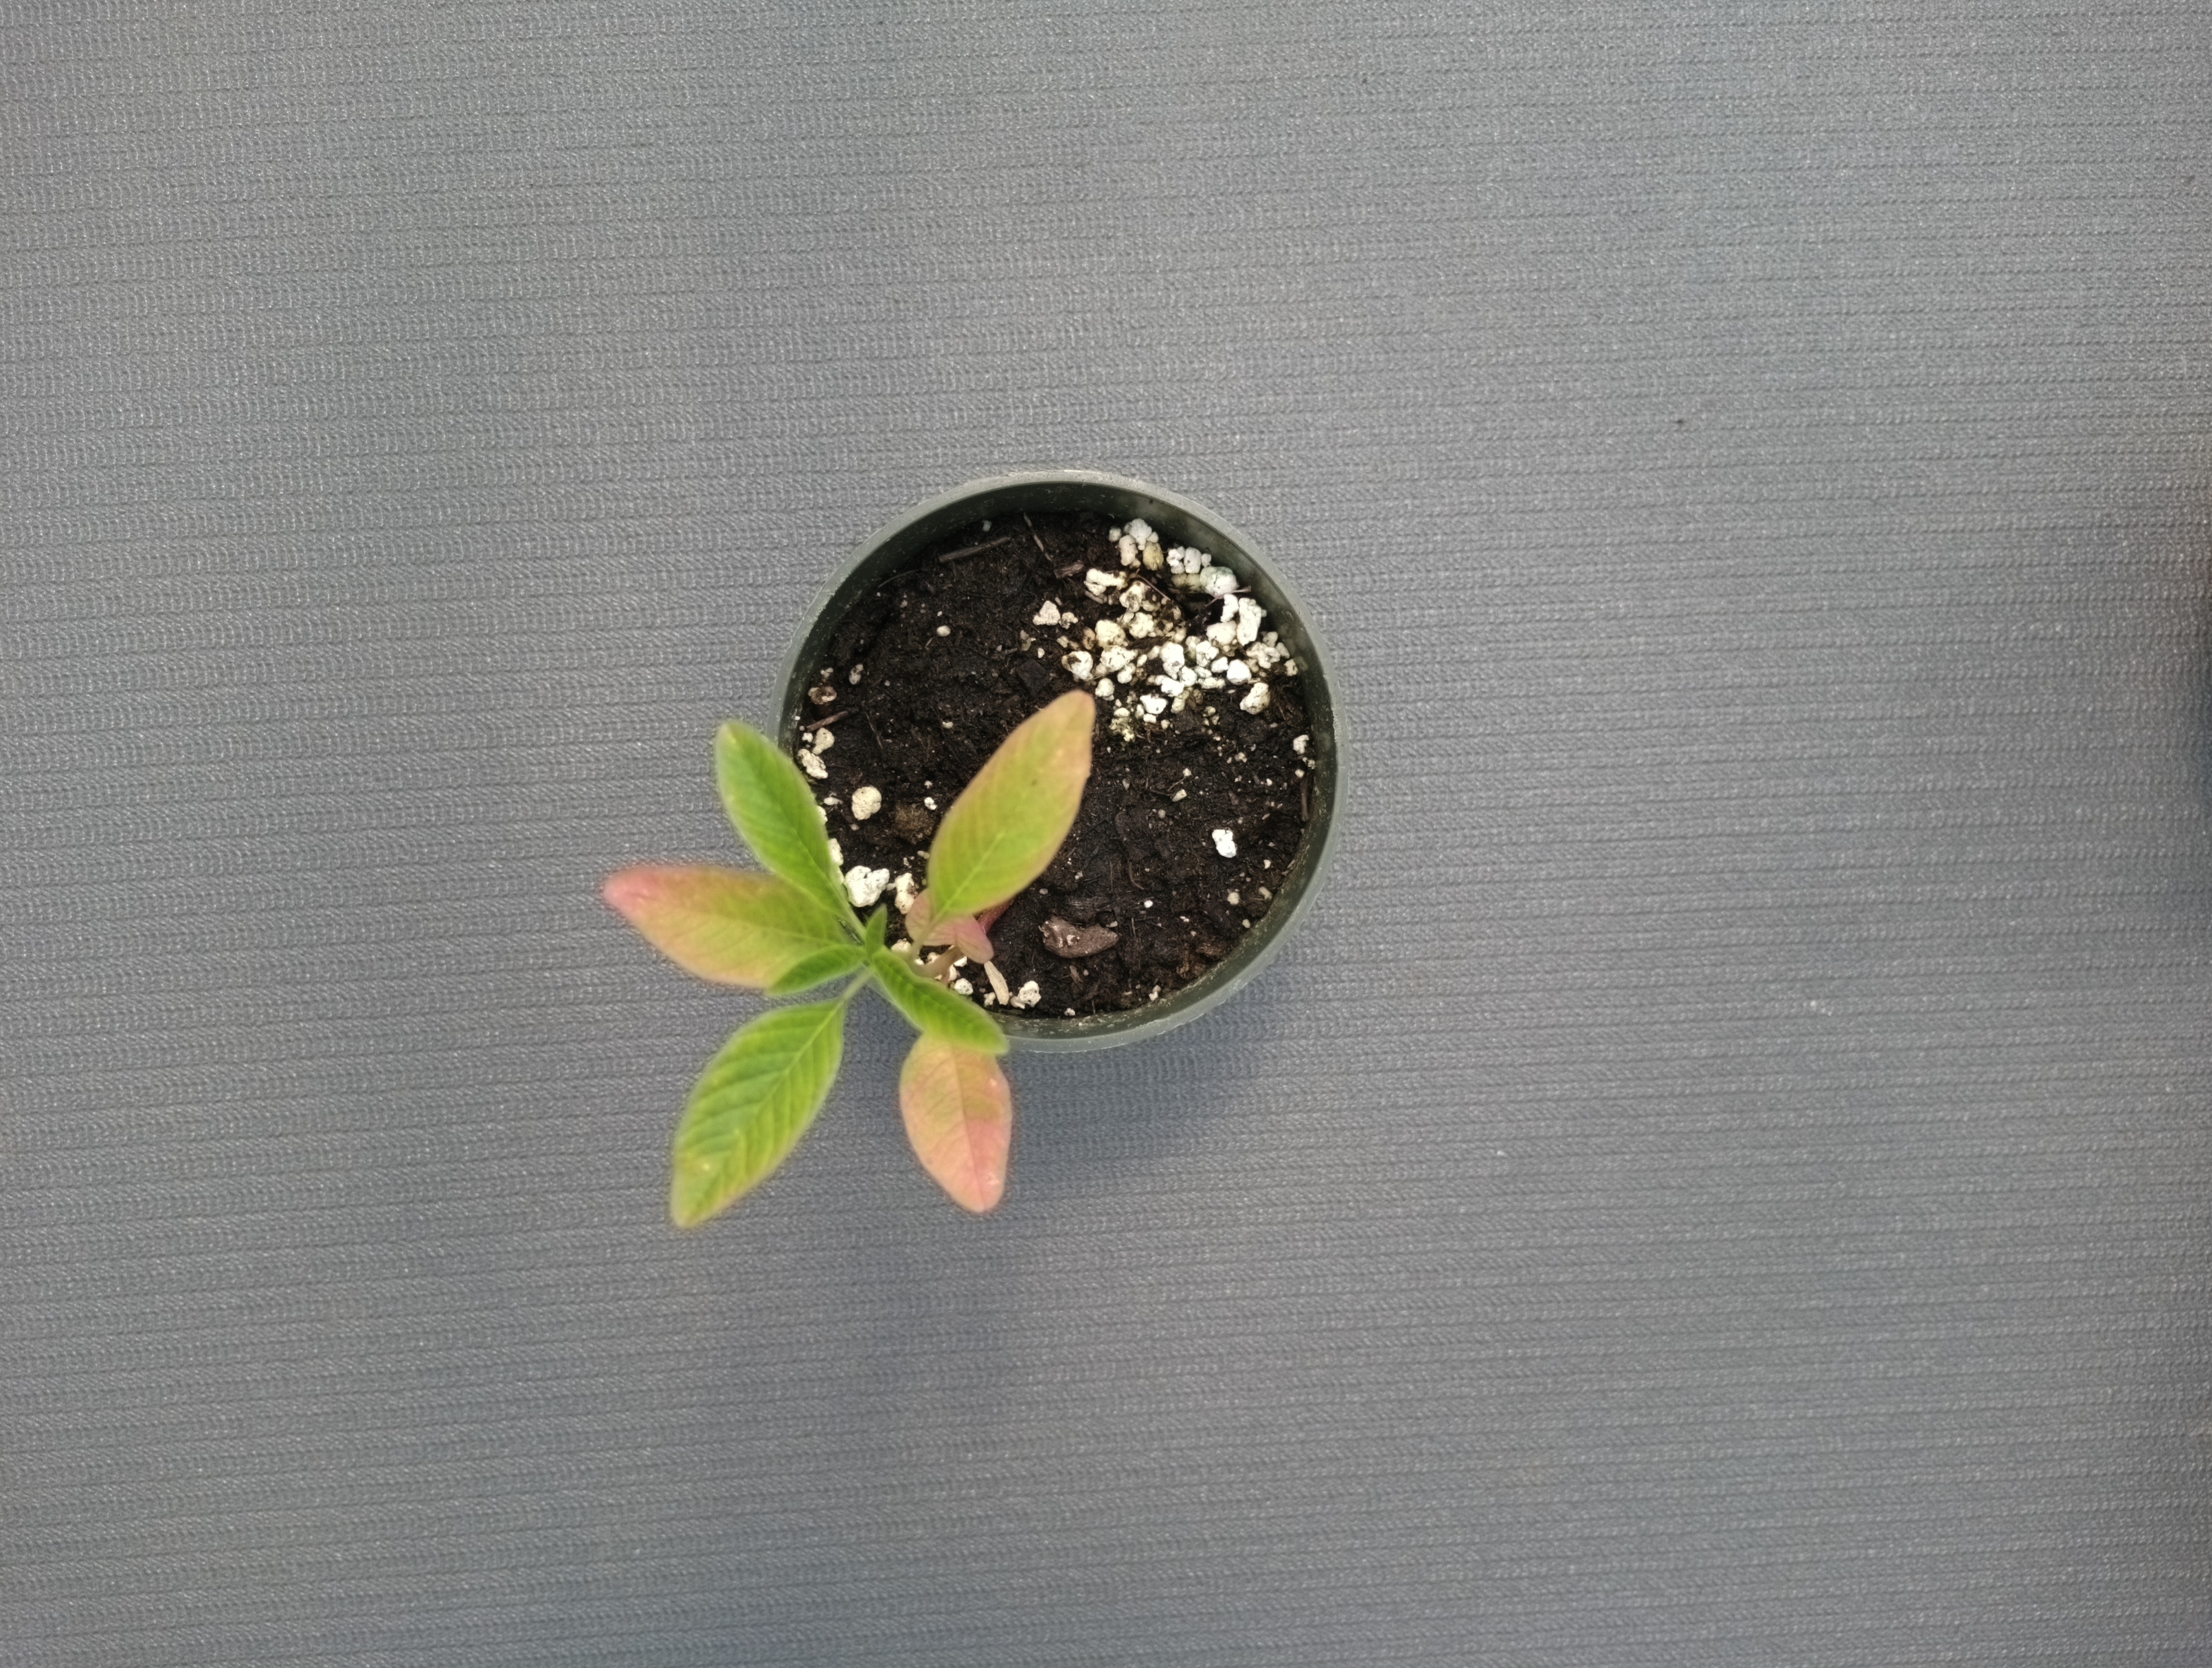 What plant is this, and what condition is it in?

waterhemp, healthy untreated
